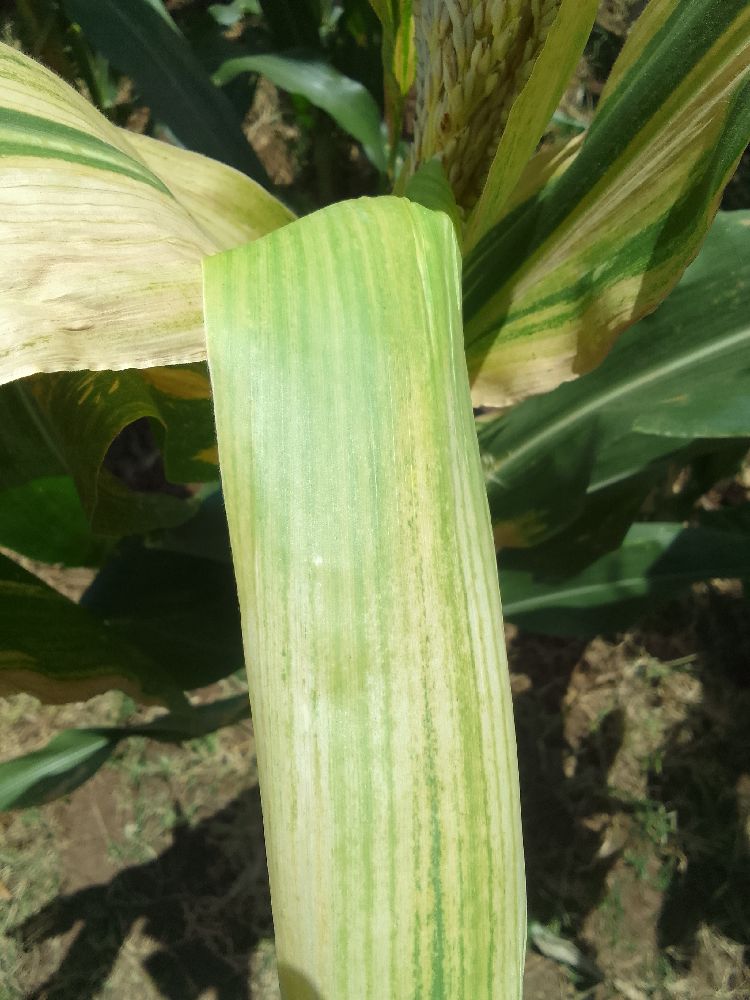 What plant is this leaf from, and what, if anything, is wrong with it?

maize, maize lethal necrosis
